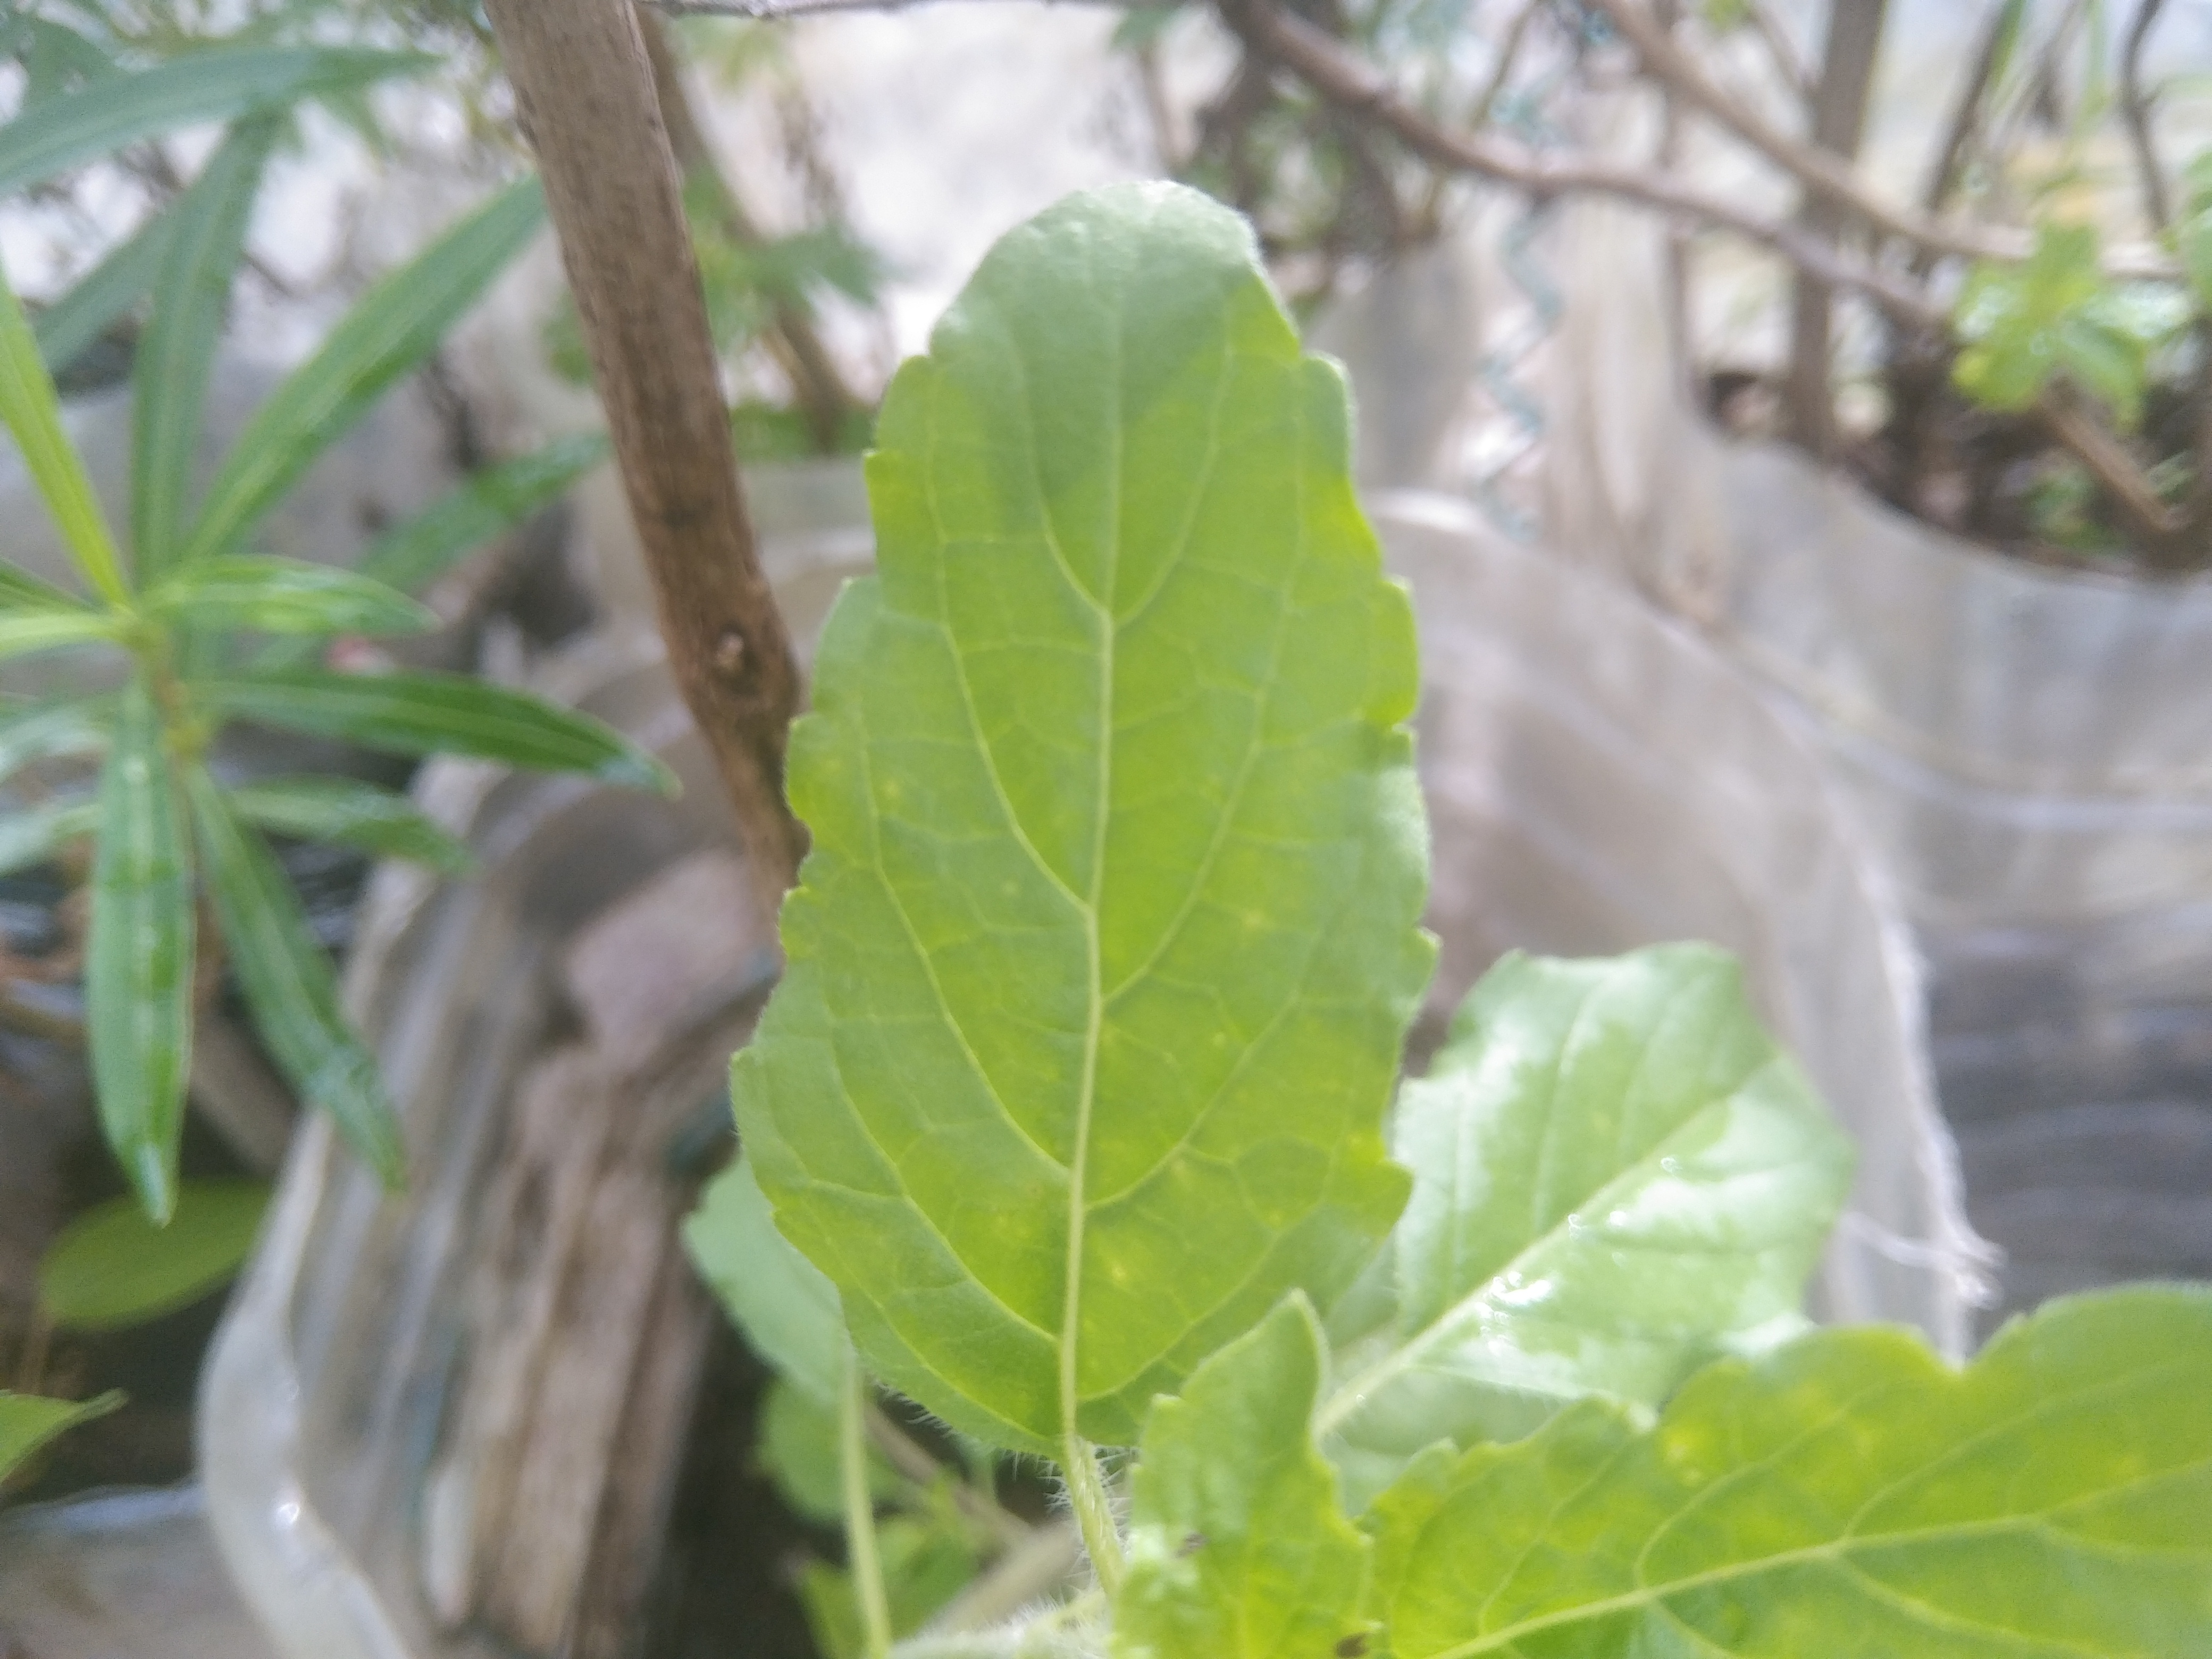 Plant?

tulshi
